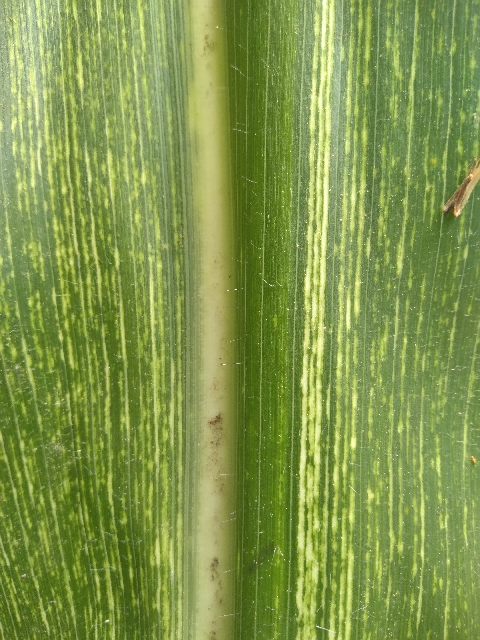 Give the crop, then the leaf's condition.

maize, maize streak virus
